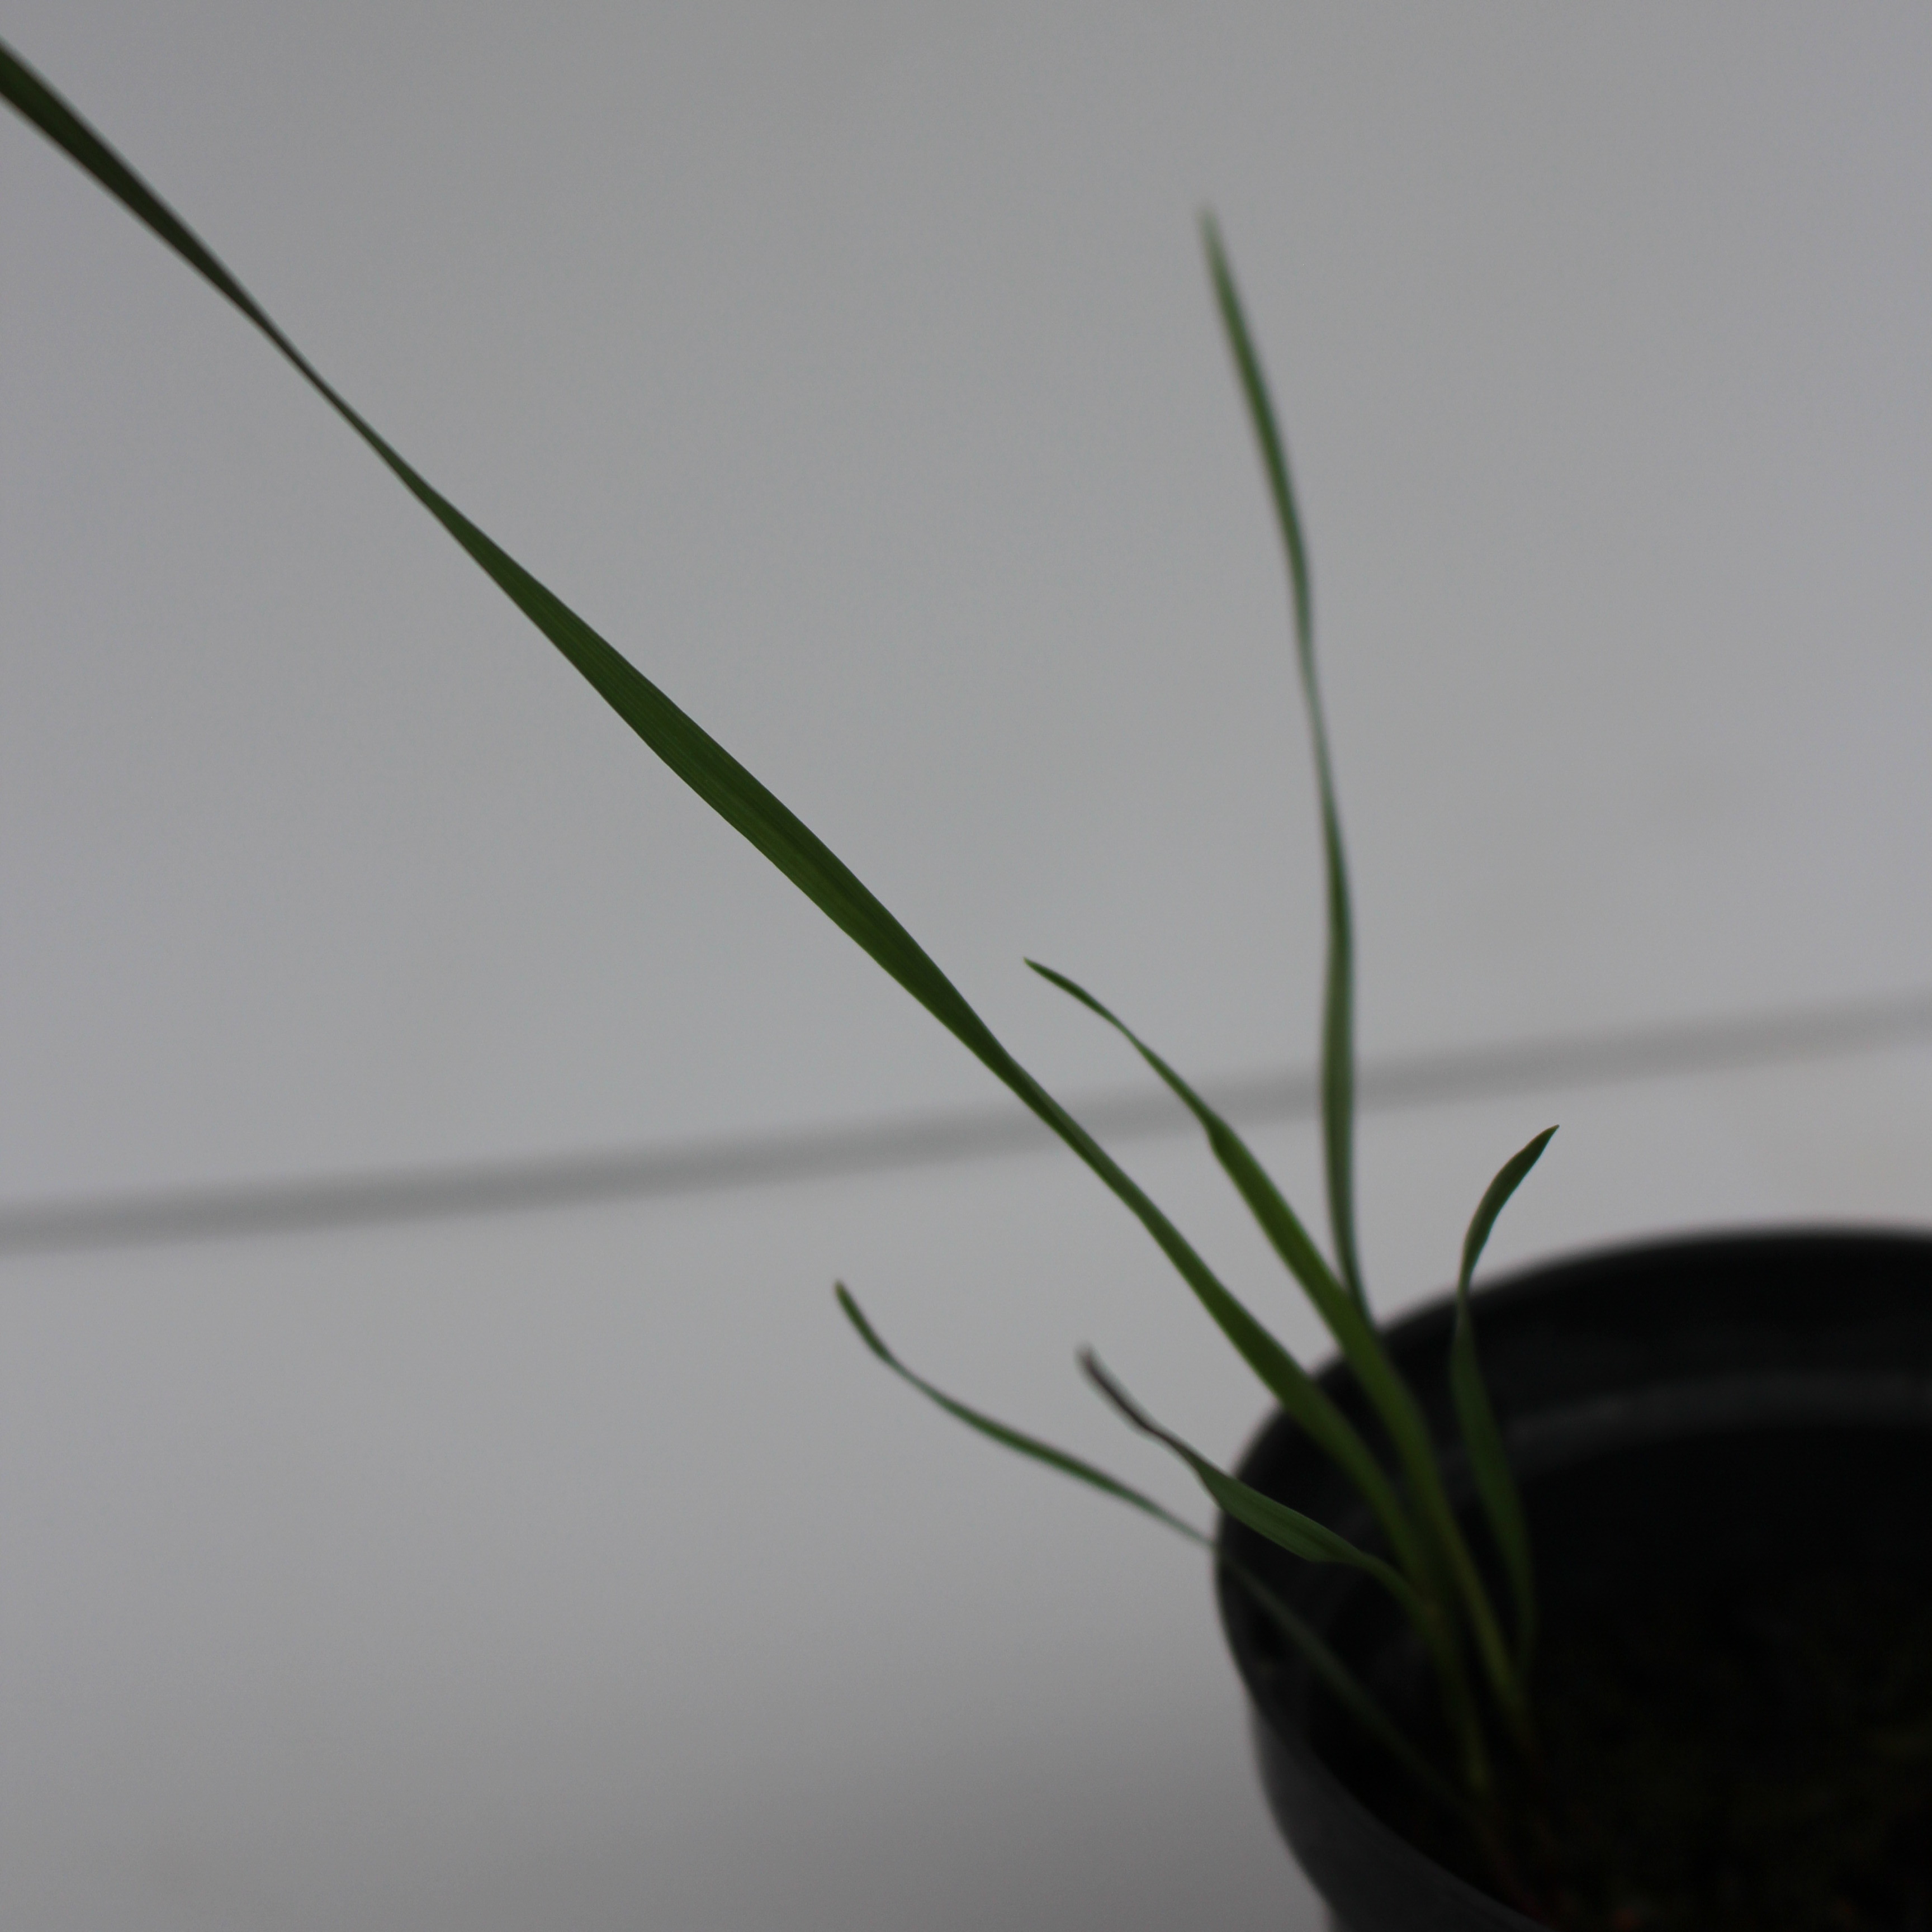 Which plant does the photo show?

Lolium multiflorum
